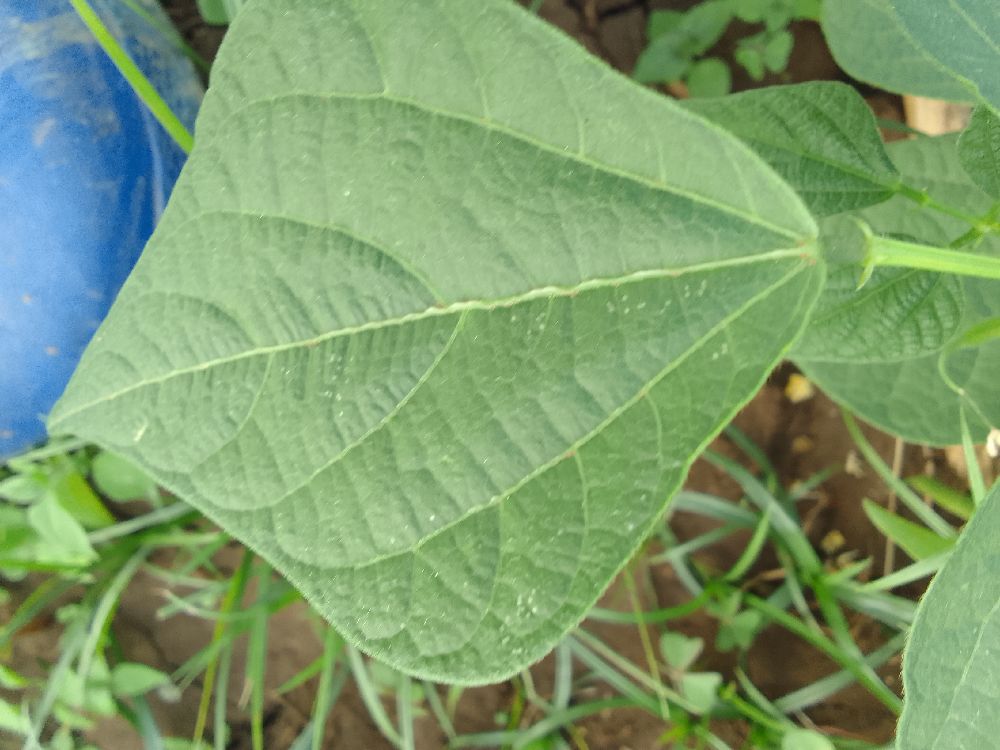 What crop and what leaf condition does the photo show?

common bean, healthy
